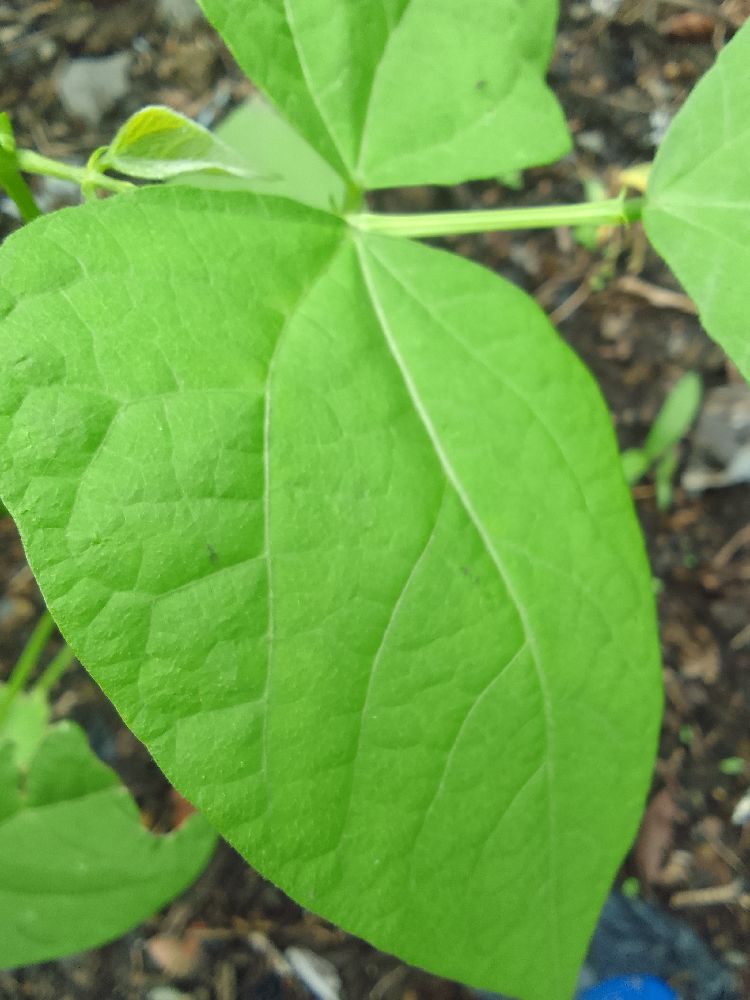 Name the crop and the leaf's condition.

common bean, healthy
